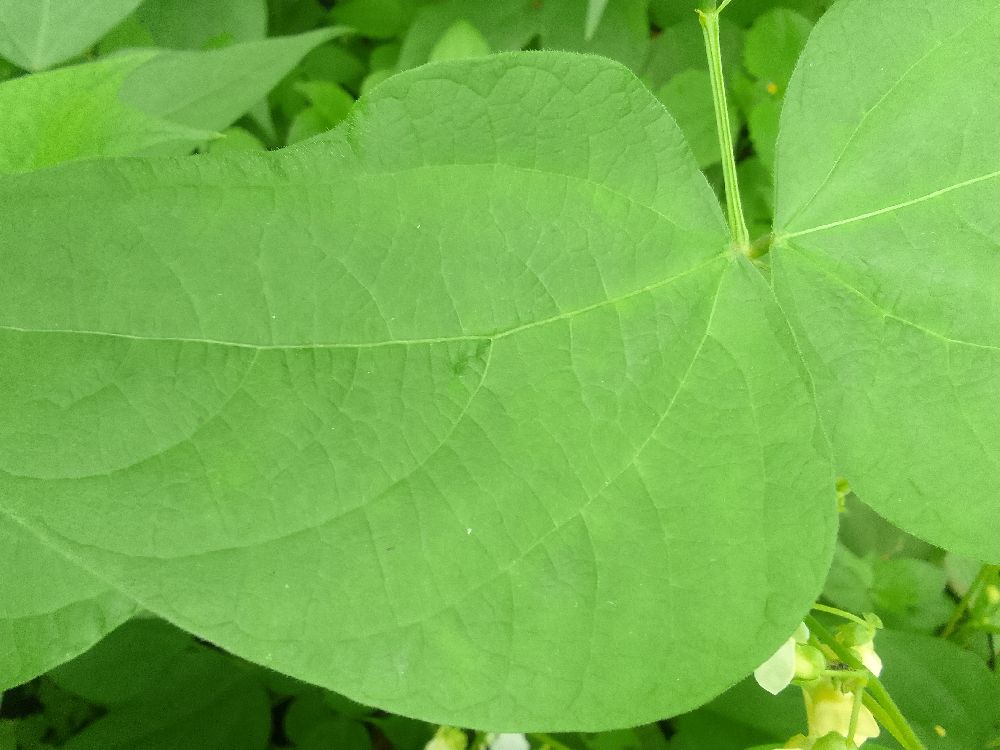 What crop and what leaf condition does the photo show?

common bean, healthy
